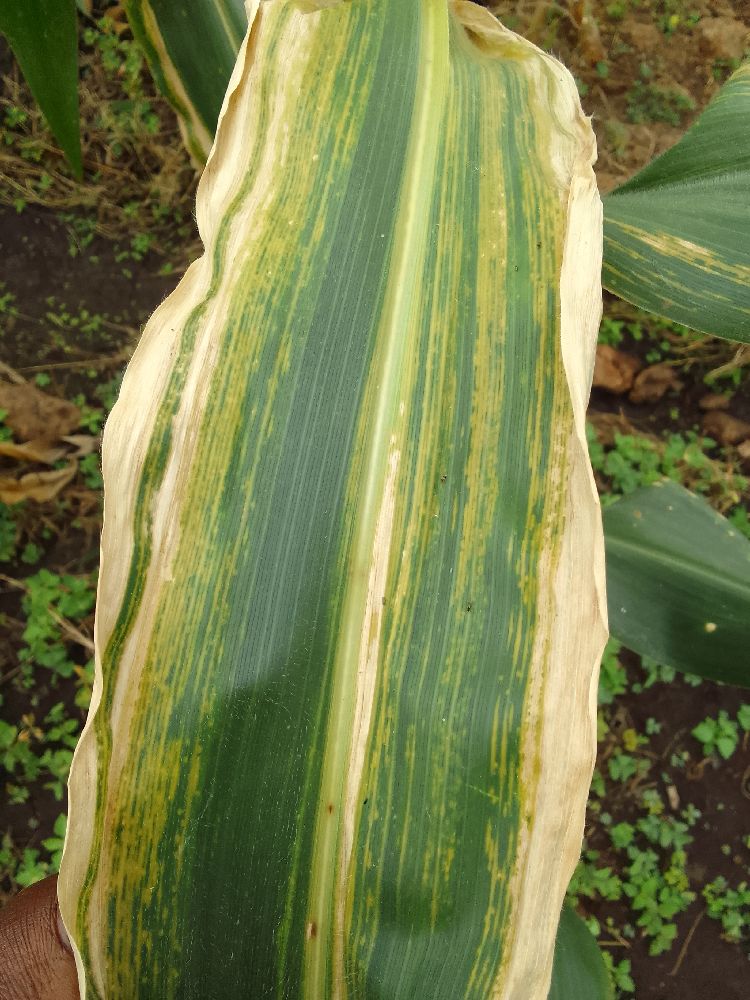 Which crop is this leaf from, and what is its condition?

maize, maize lethal necrosis
